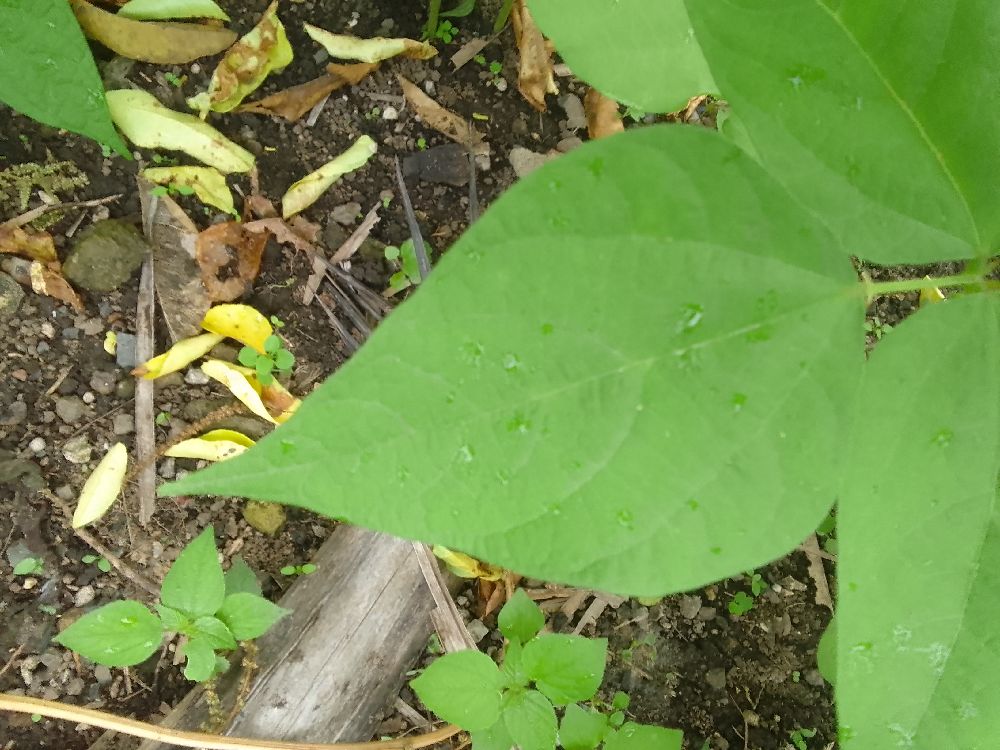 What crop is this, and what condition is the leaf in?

common bean, healthy
